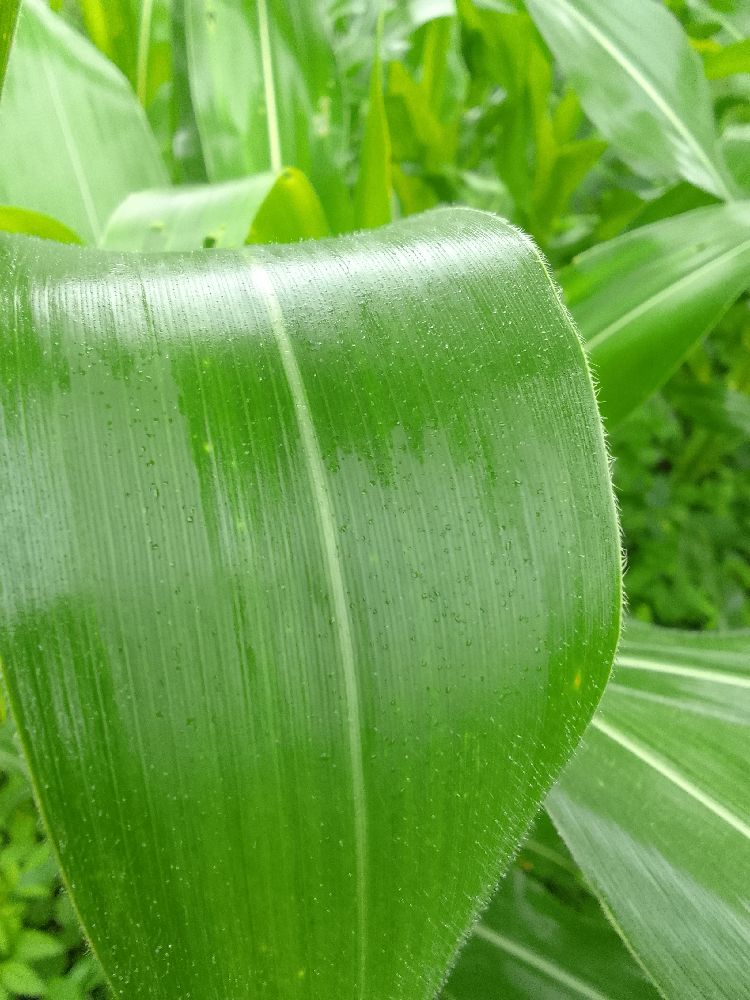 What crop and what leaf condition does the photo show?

maize, healthy
